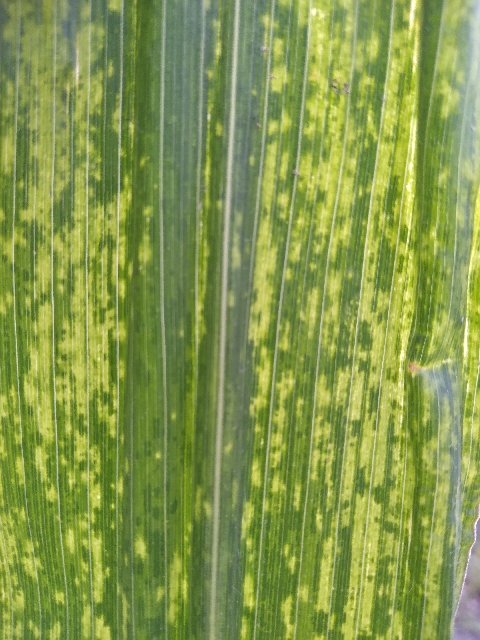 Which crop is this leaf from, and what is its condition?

maize, maize lethal necrosis
